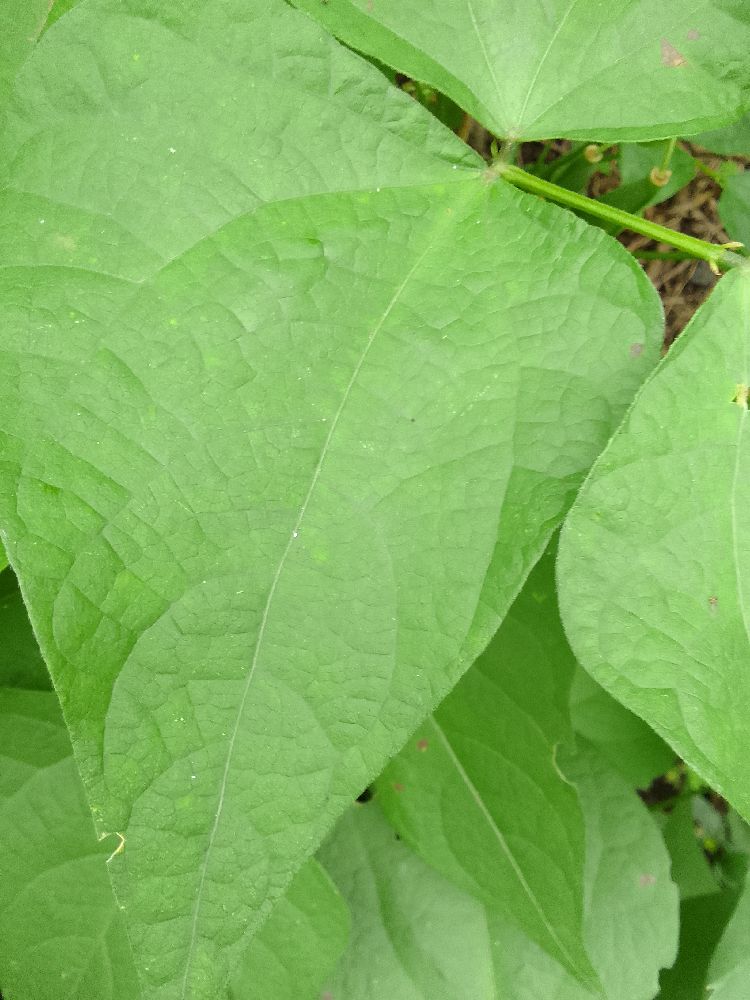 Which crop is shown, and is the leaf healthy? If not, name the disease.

common bean, healthy
